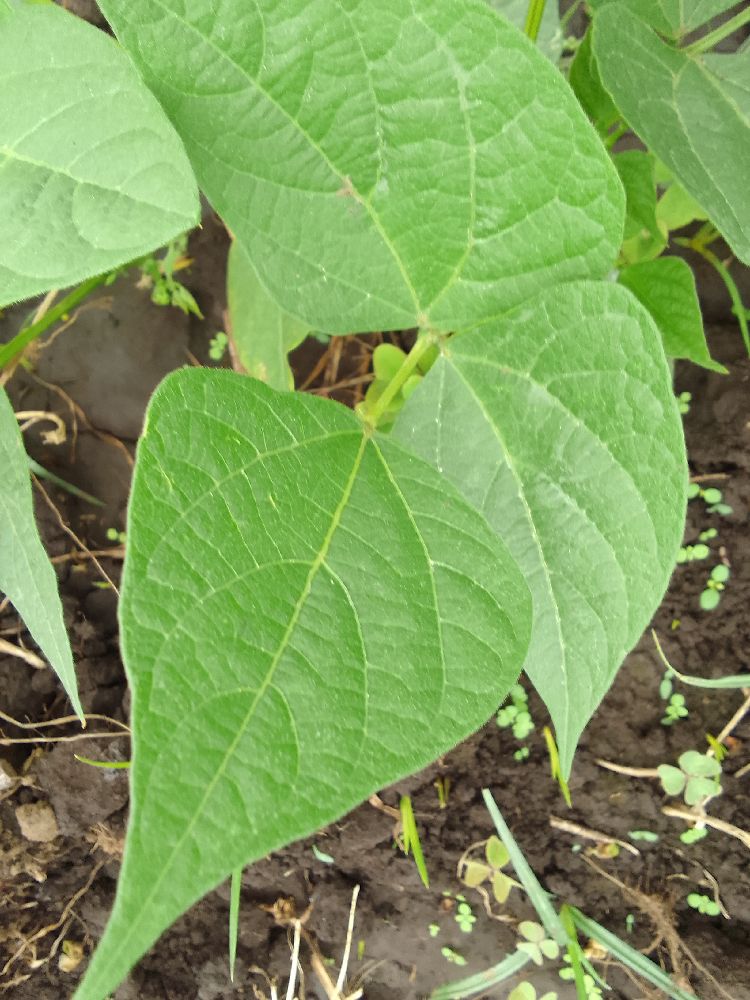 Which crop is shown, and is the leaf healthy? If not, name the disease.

common bean, healthy
